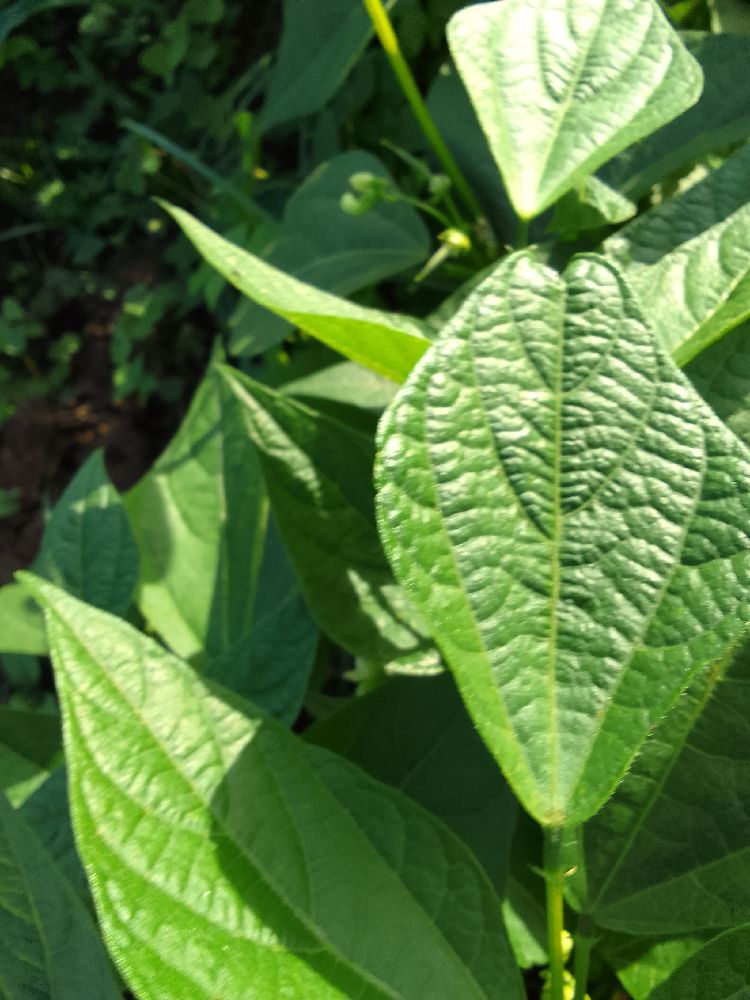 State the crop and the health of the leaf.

common bean, healthy
